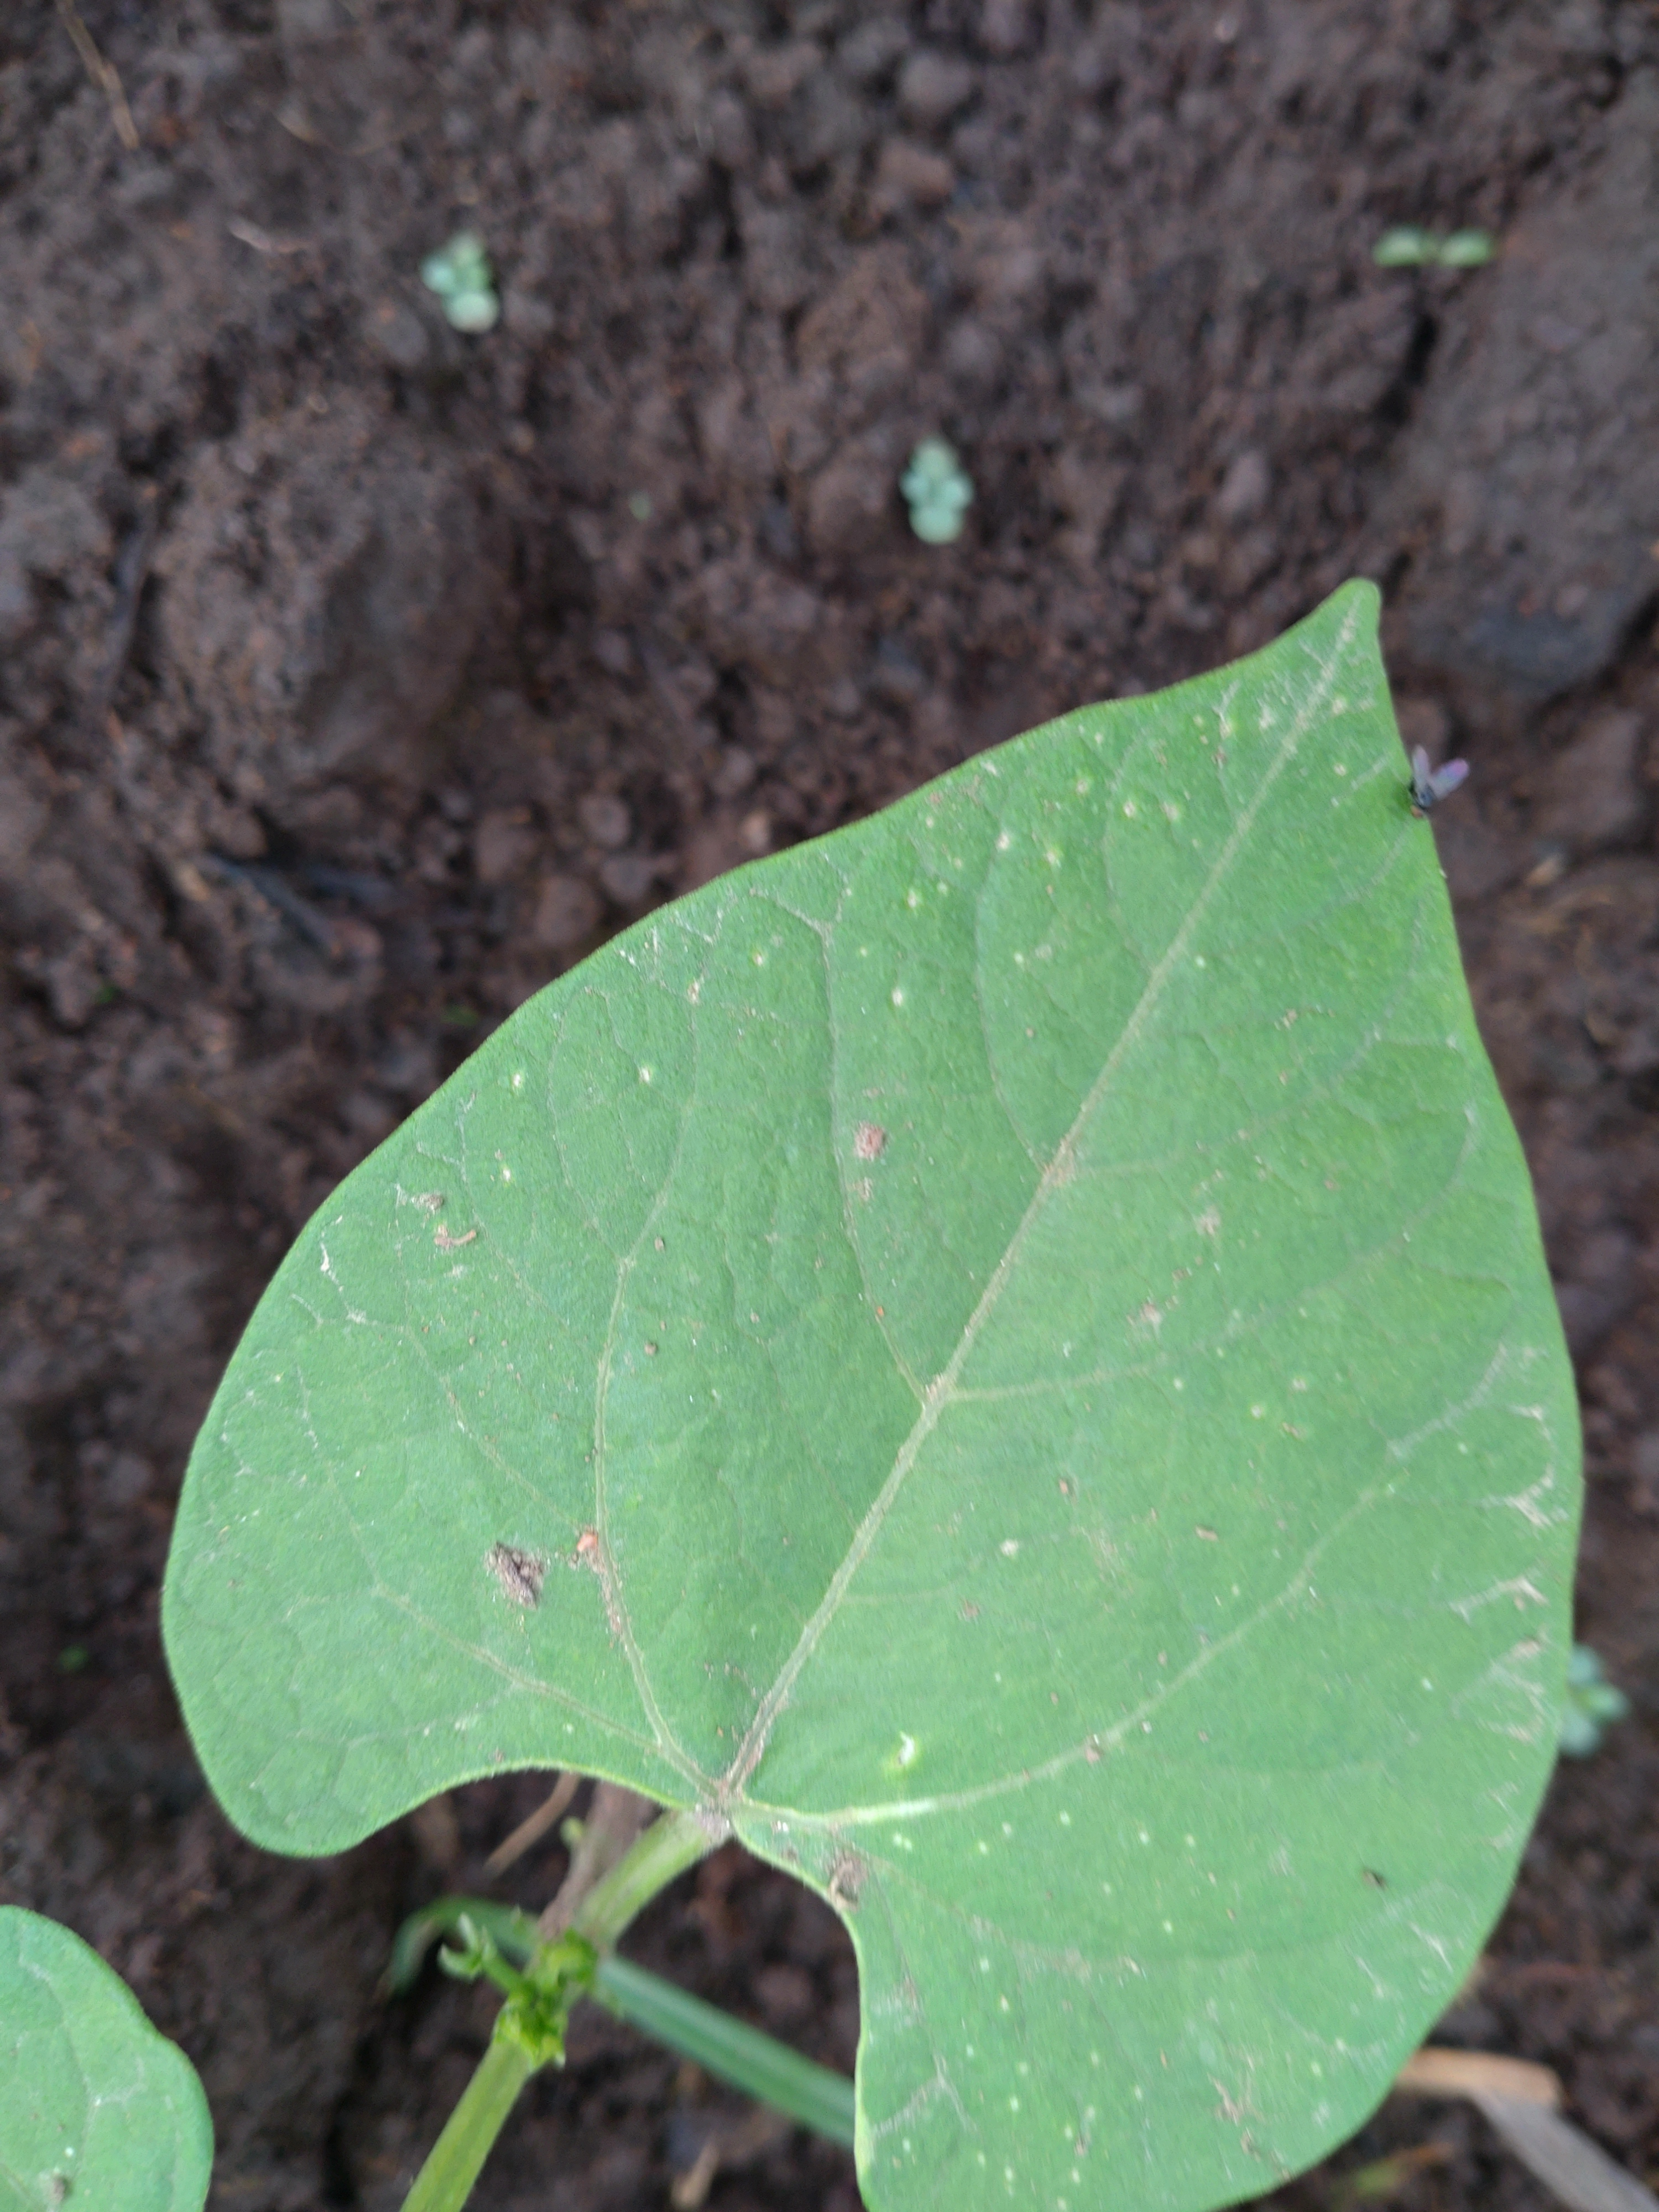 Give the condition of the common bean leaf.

healthy
